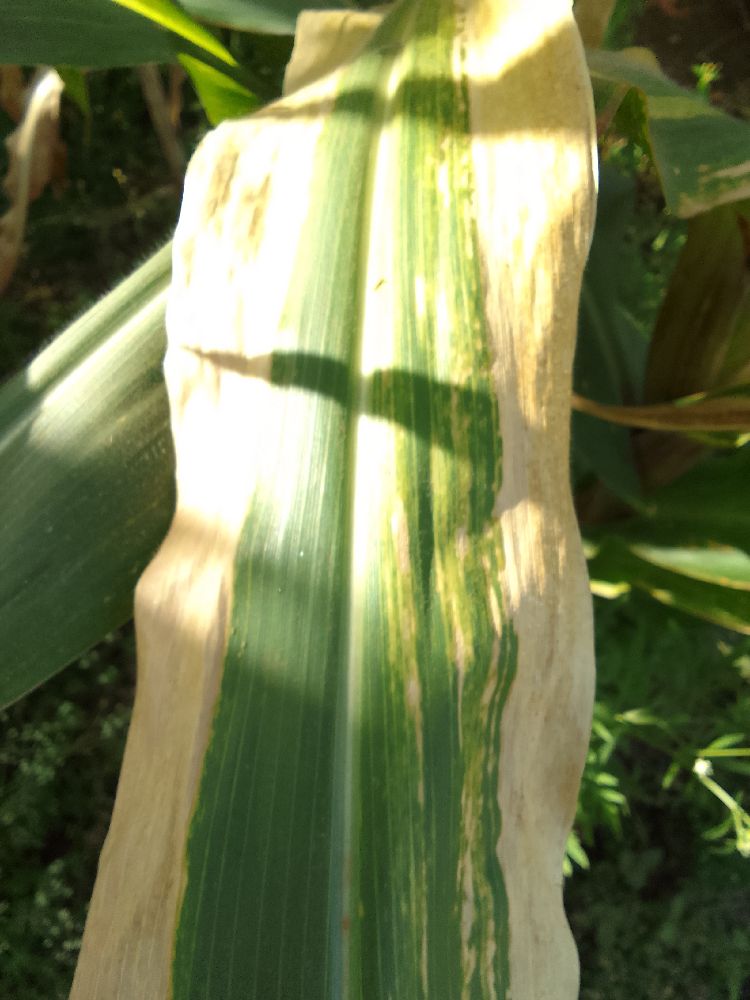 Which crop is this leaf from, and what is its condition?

maize, maize lethal necrosis
